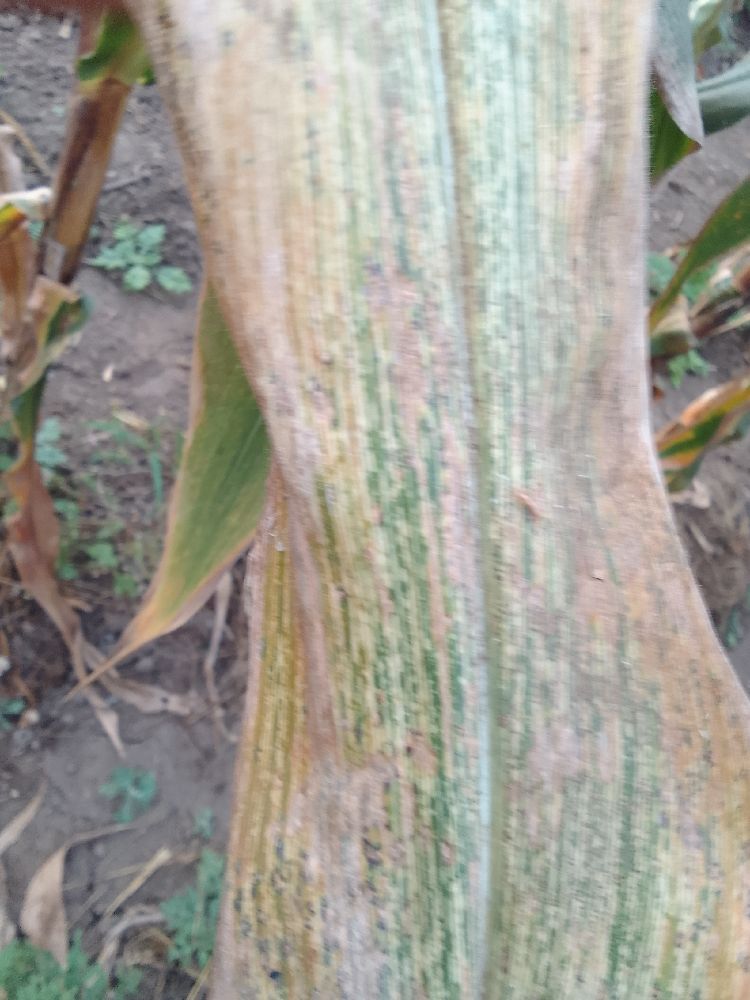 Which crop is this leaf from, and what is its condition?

maize, maize streak virus
